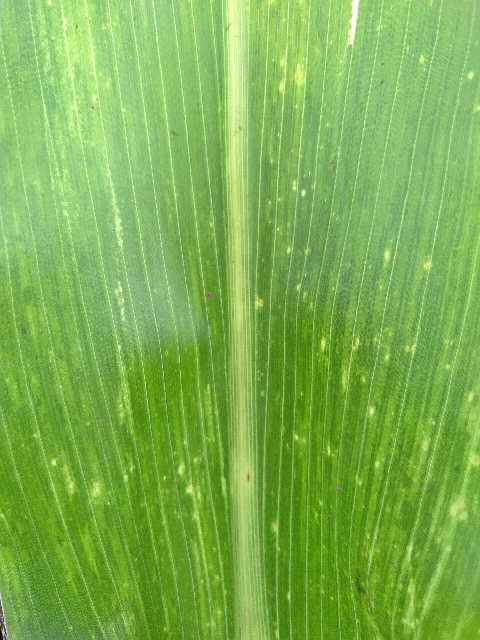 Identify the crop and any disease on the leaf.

maize, maize lethal necrosis
